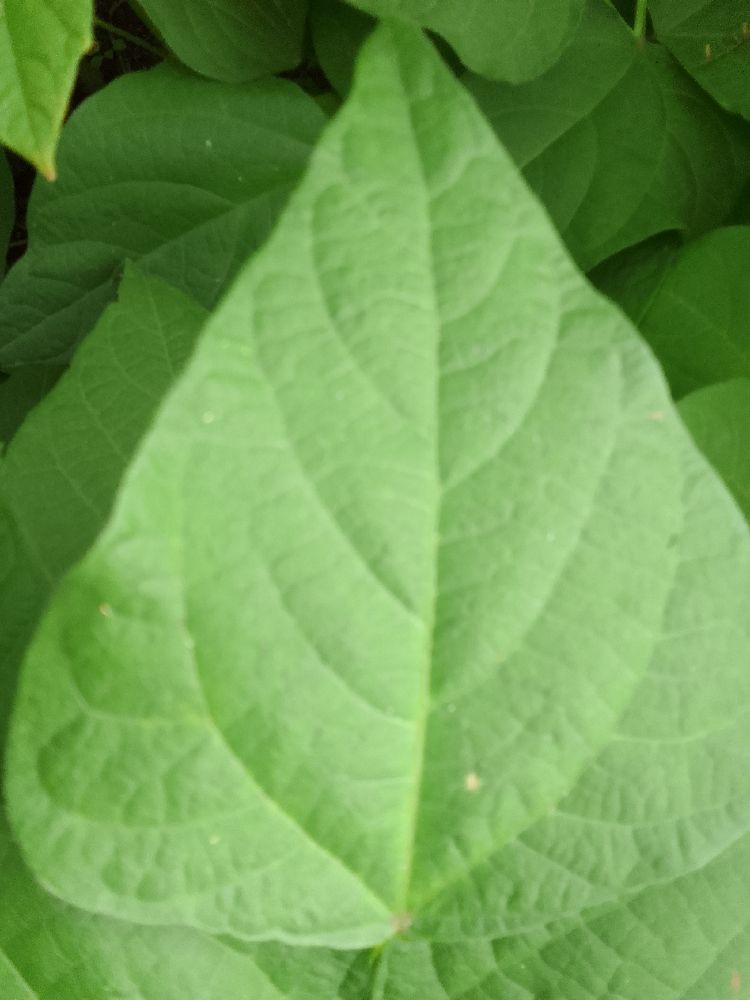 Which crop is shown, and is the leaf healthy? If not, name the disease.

common bean, healthy
